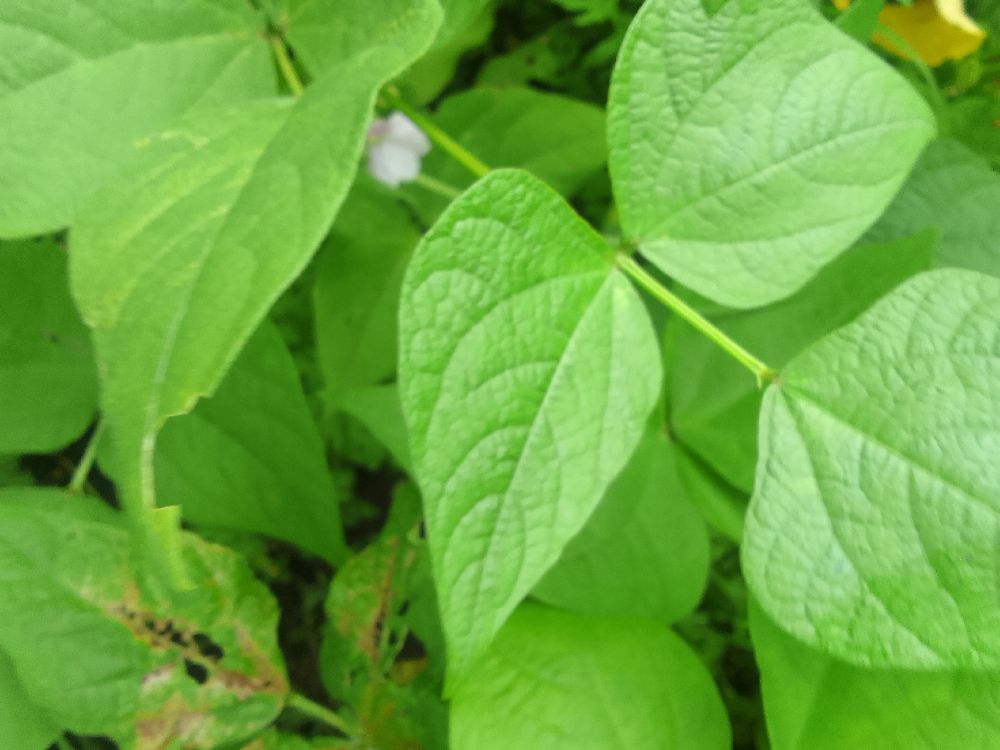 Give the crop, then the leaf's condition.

common bean, healthy
